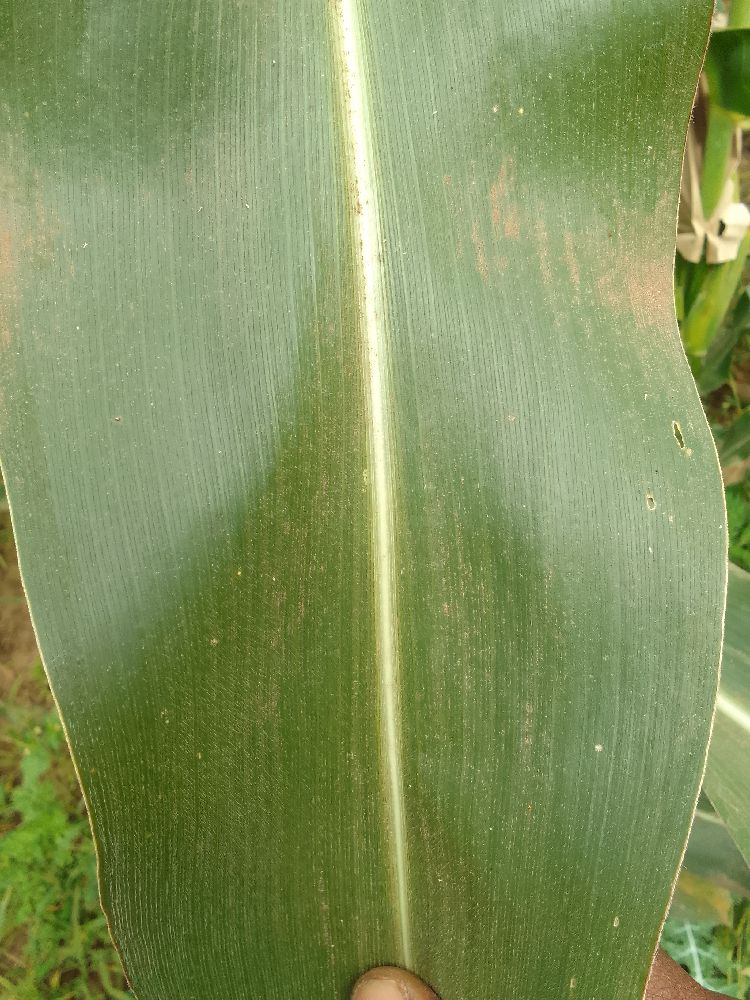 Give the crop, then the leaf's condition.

maize, healthy
